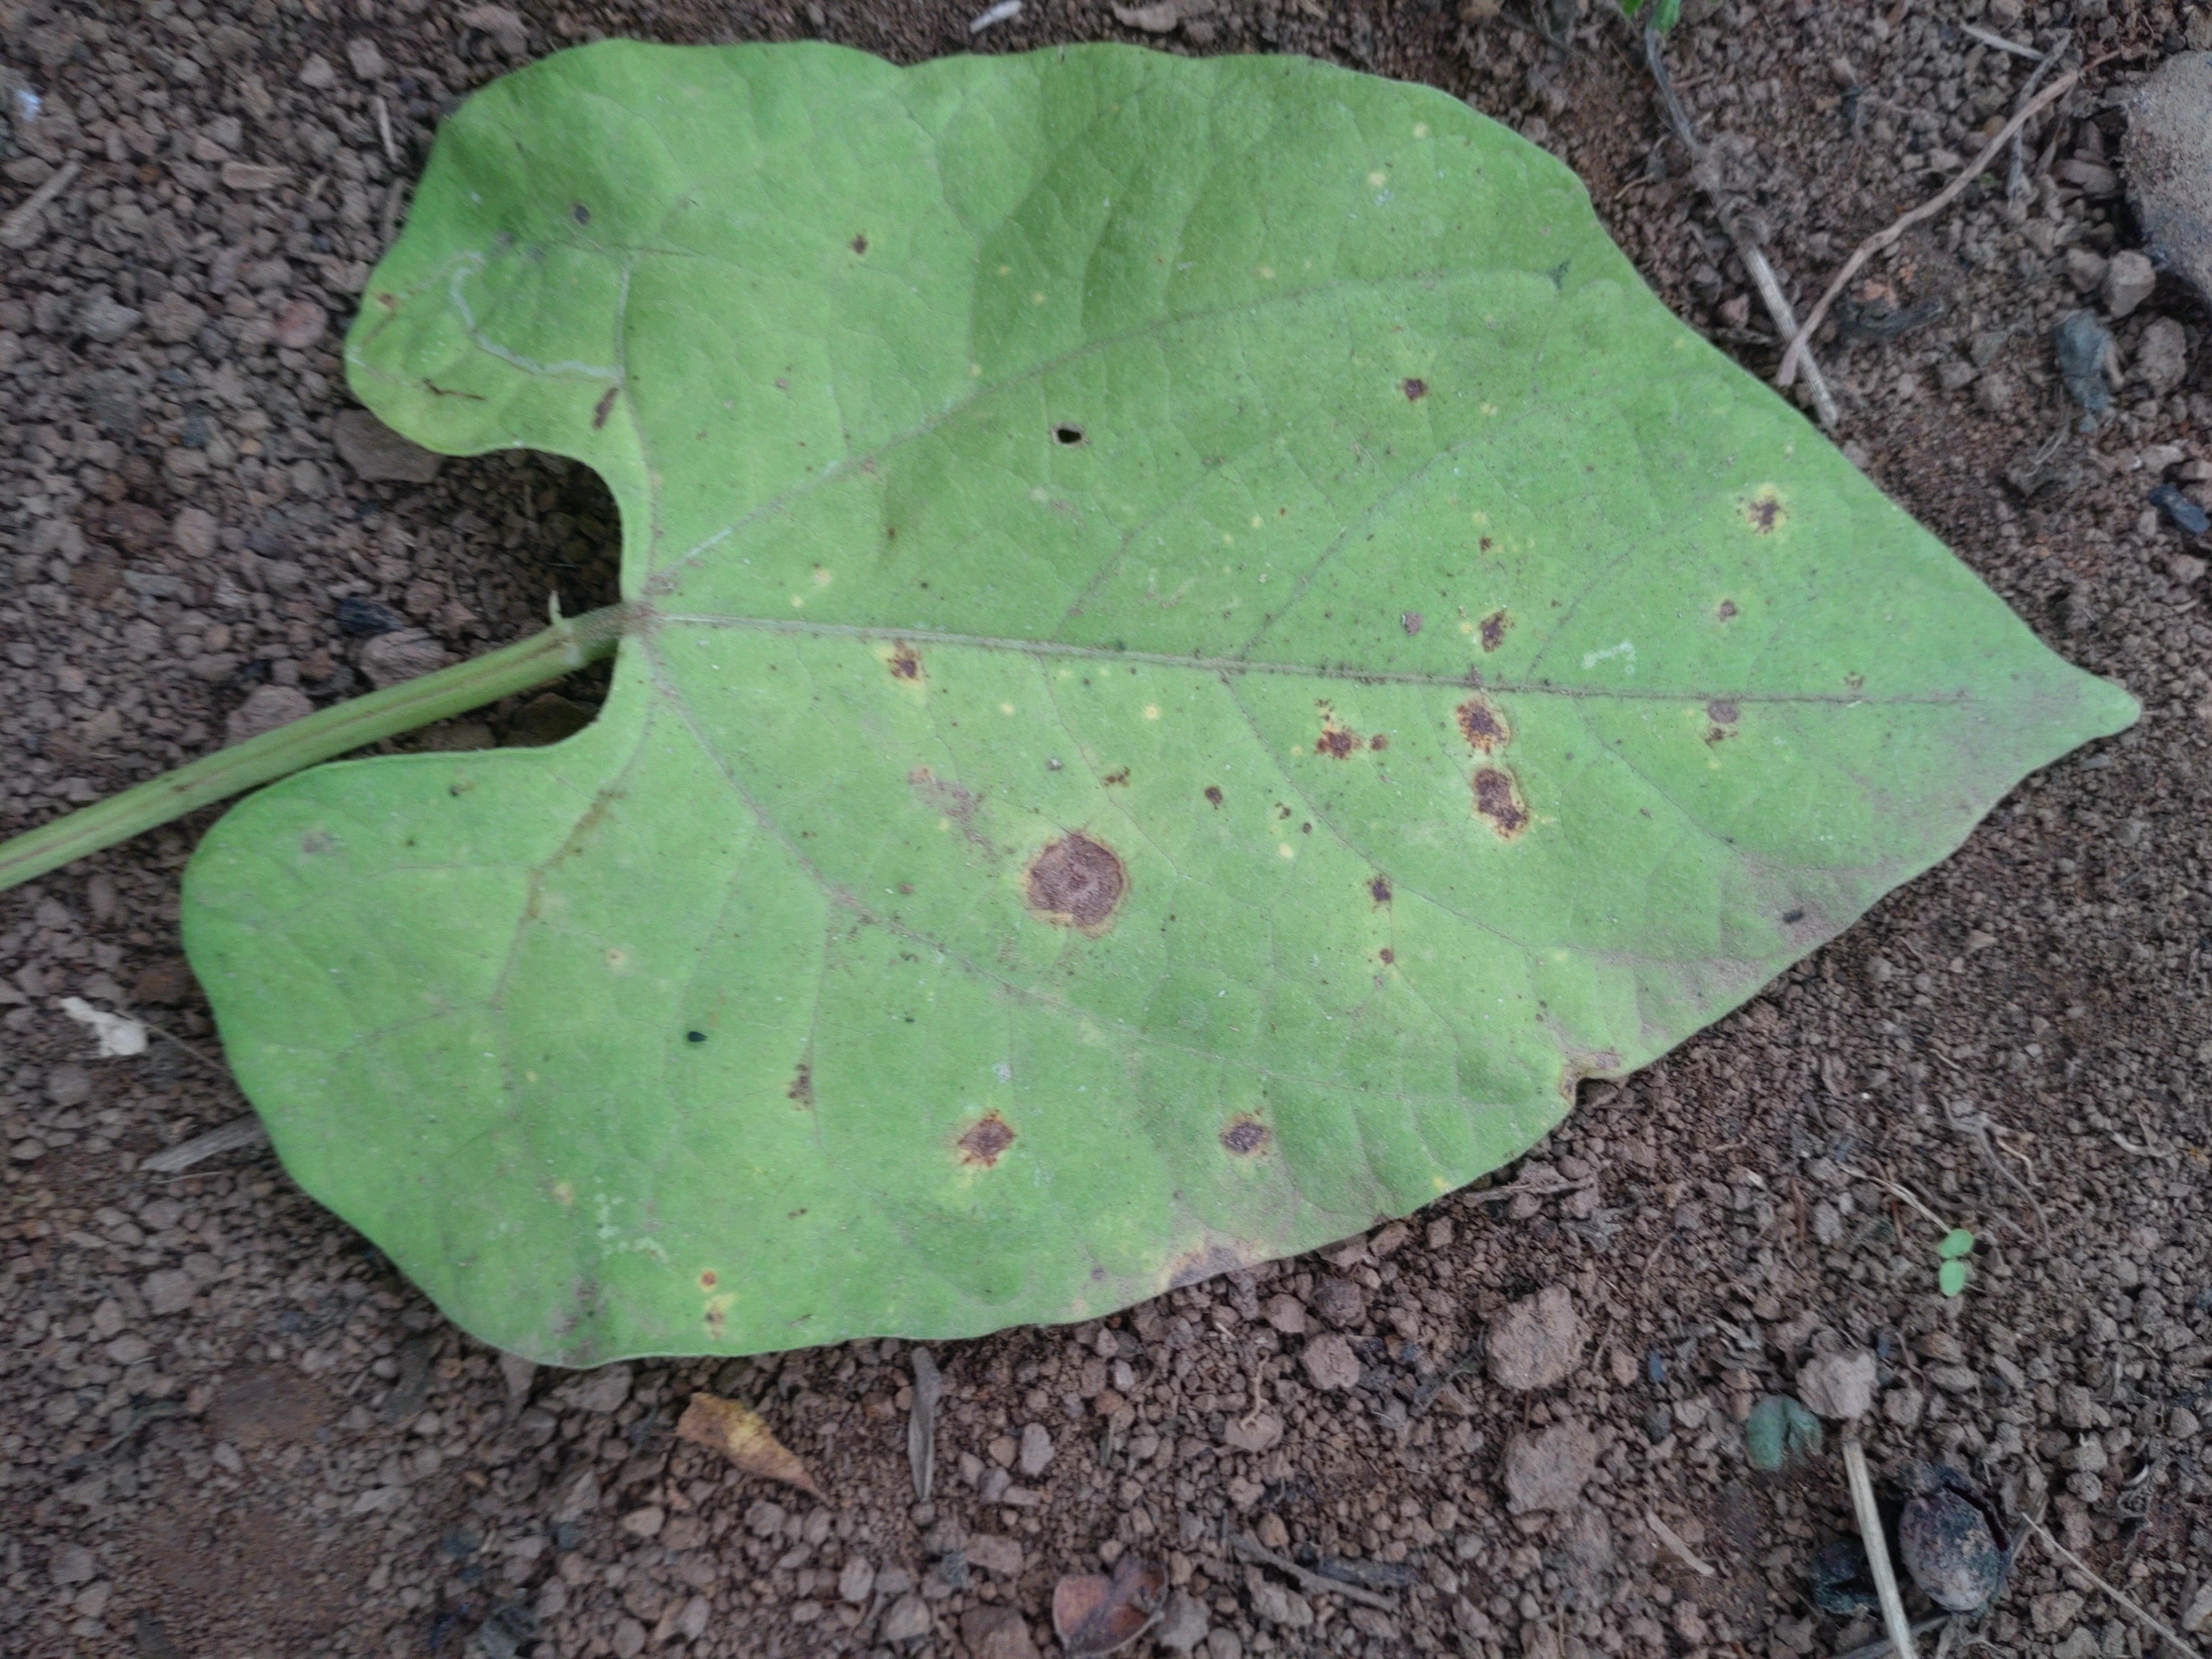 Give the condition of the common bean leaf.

rust
